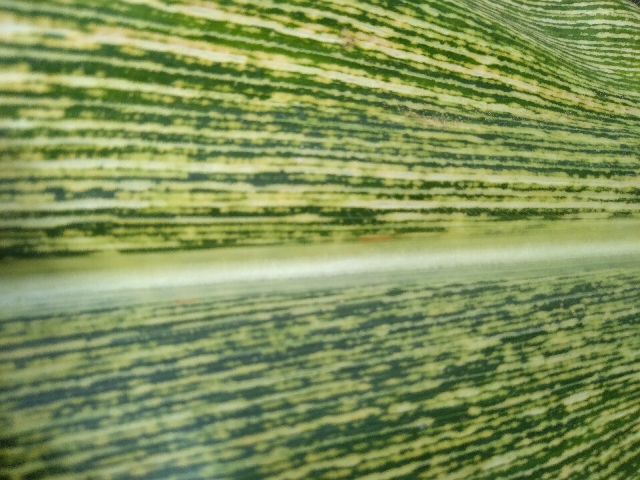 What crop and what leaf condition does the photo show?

maize, maize streak virus
